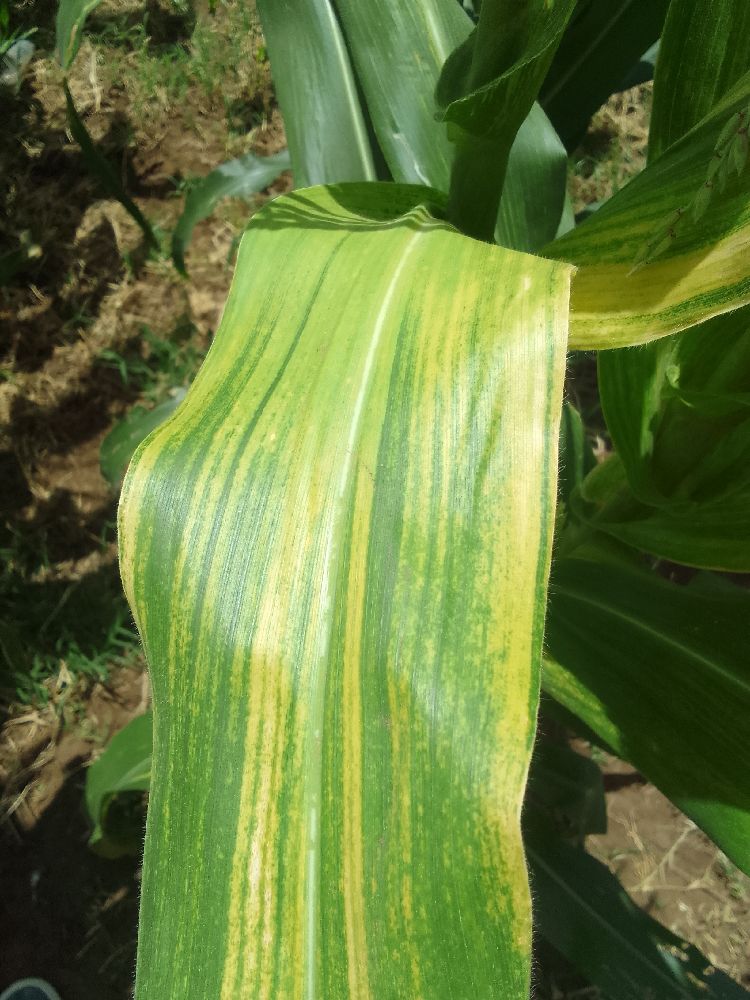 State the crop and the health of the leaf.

maize, maize lethal necrosis
